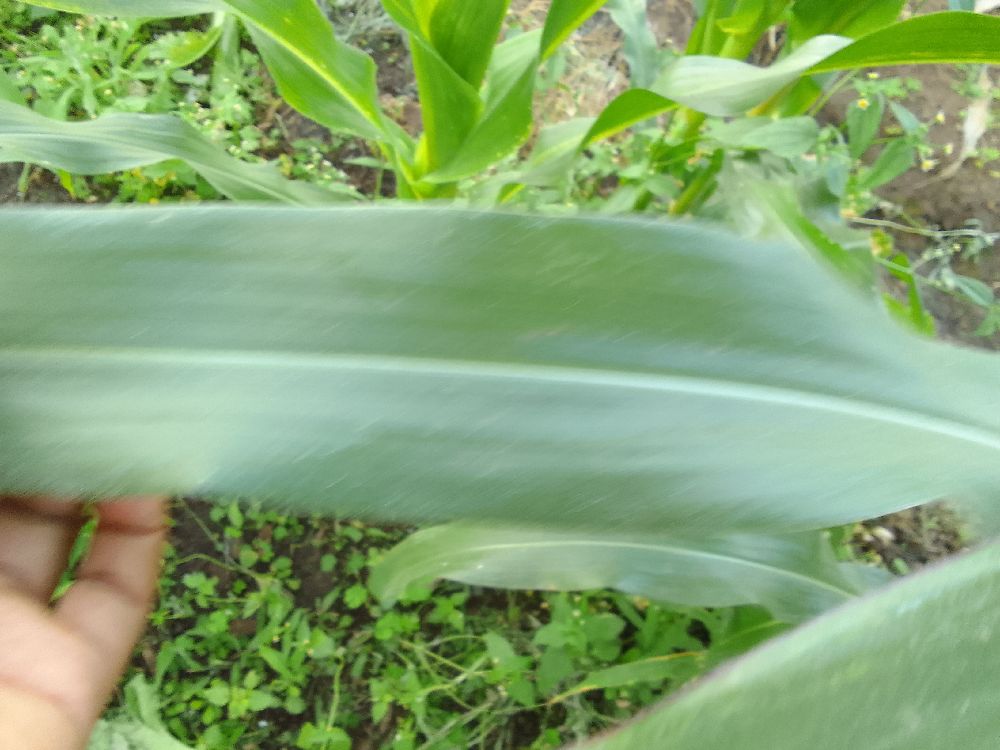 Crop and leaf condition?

maize, healthy
